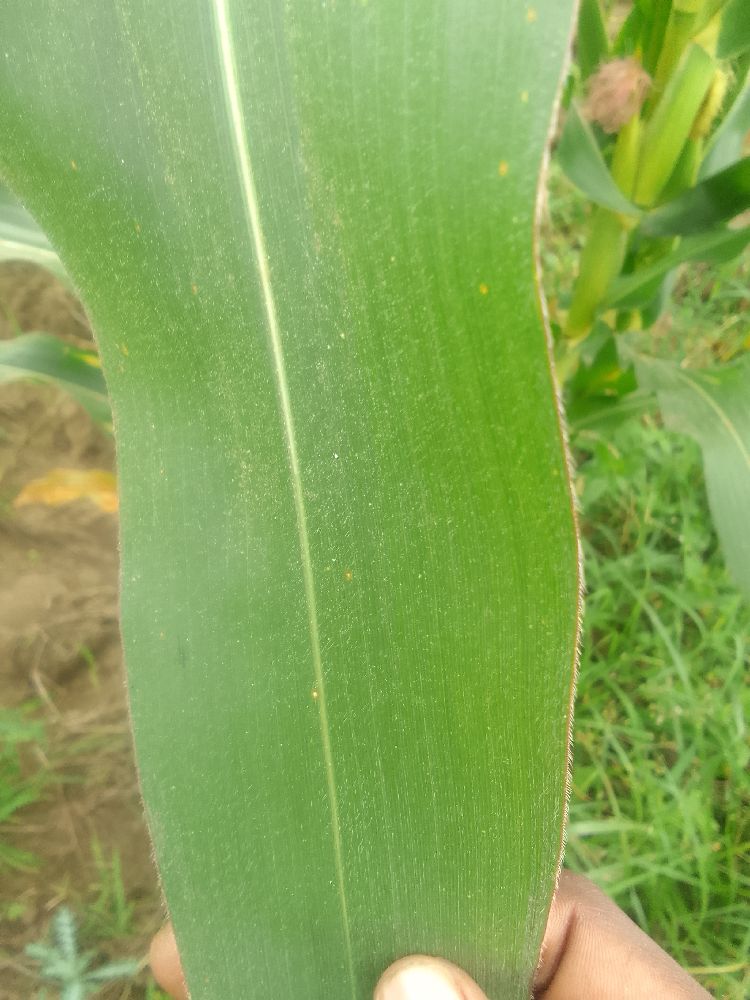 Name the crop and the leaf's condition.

maize, healthy
